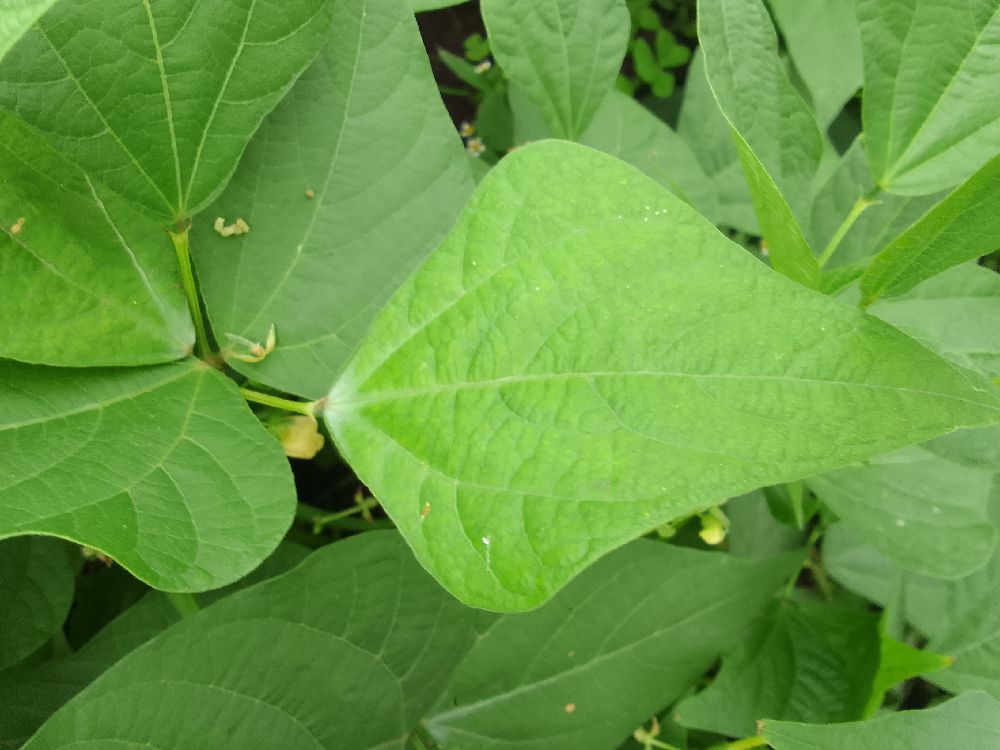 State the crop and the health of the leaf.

common bean, healthy
